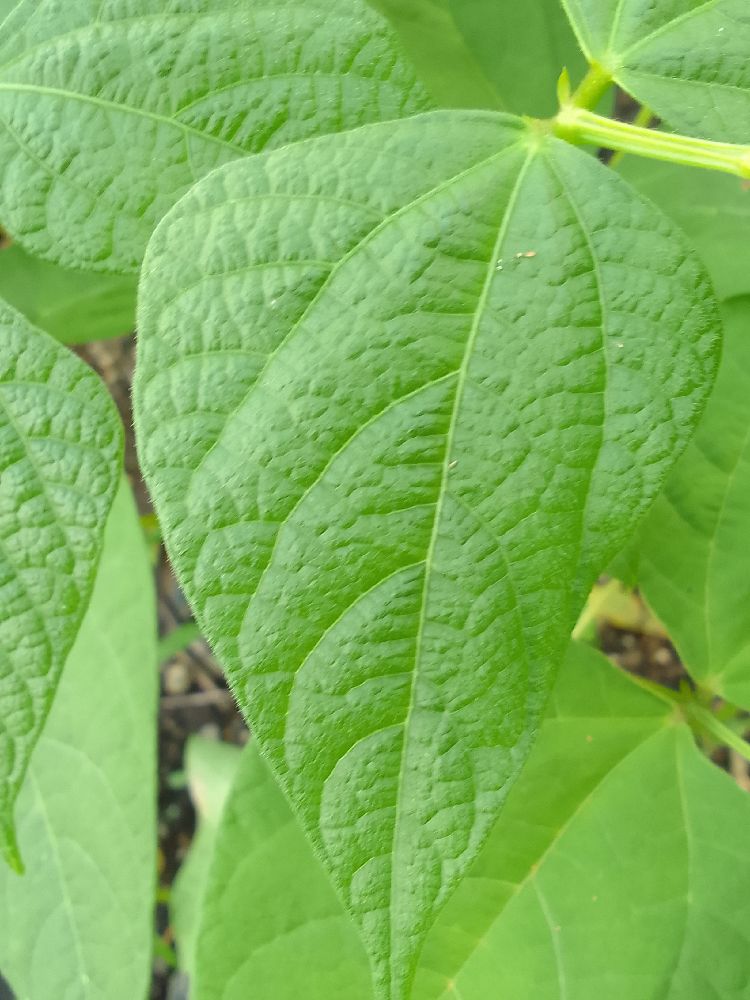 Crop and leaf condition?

common bean, healthy
